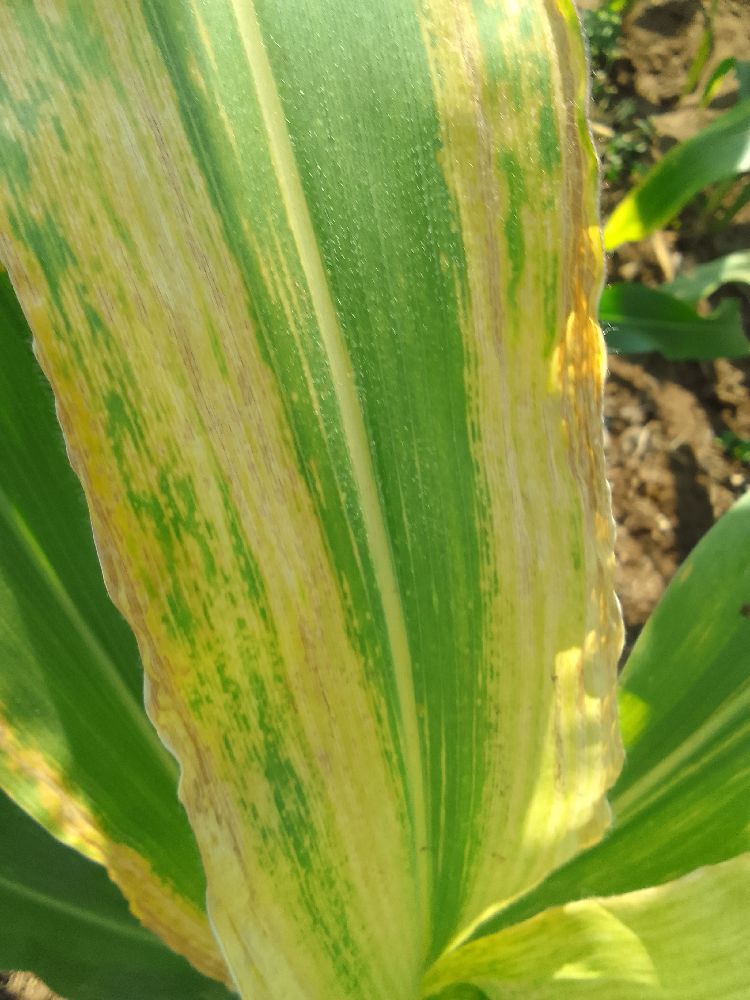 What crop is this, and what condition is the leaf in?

maize, maize lethal necrosis
